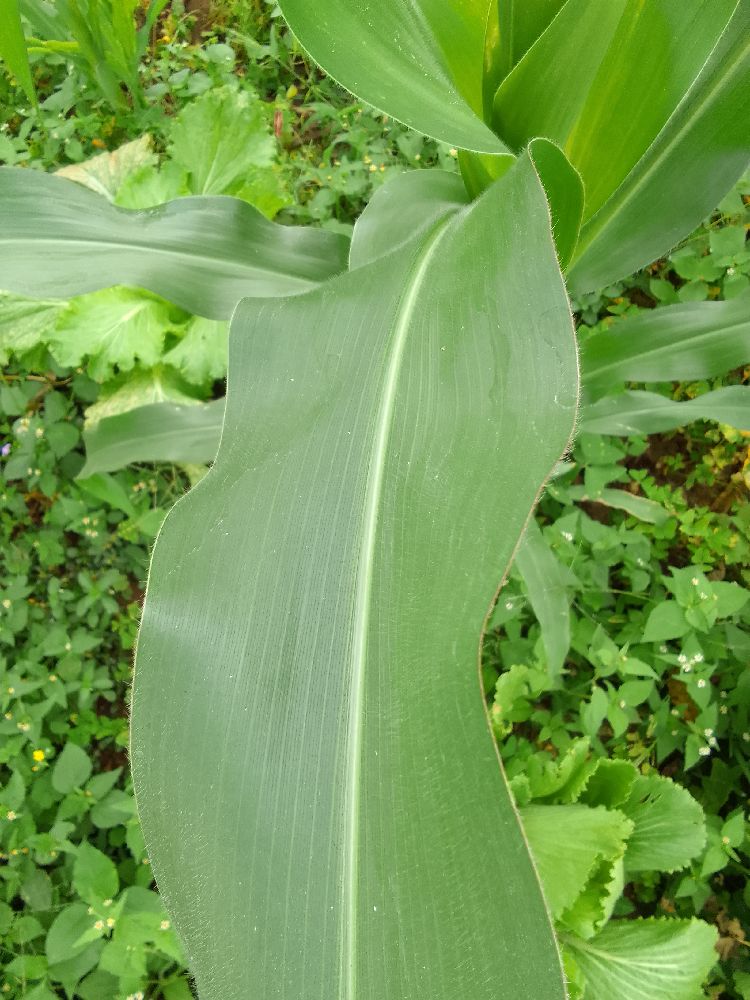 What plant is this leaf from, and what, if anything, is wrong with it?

maize, healthy
